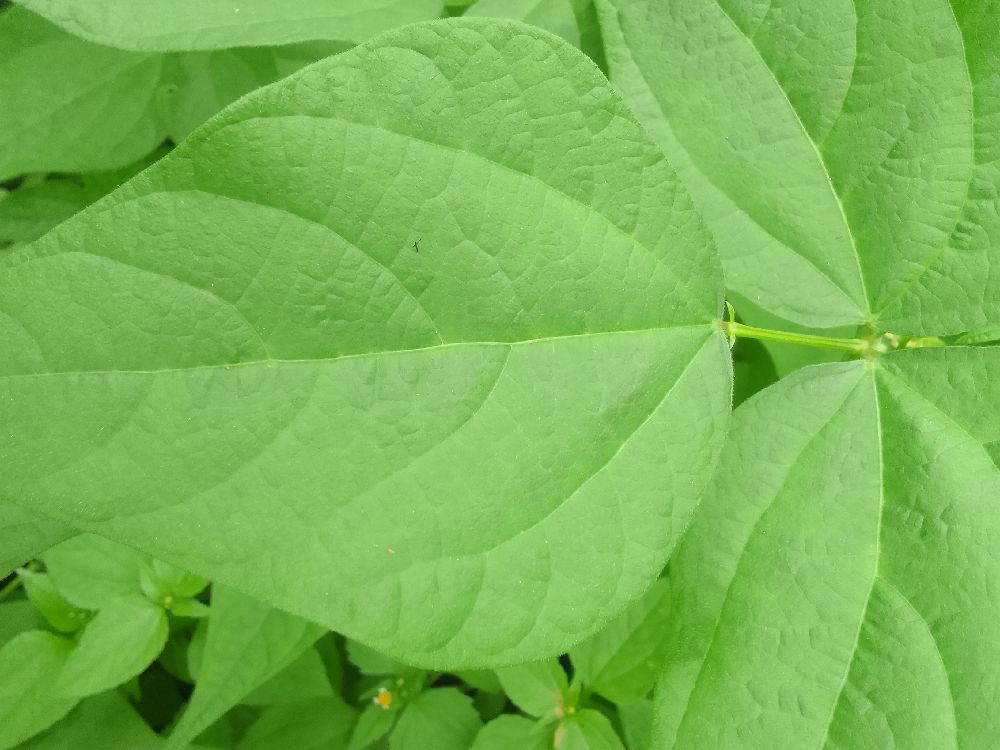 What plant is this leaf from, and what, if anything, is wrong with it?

common bean, healthy
